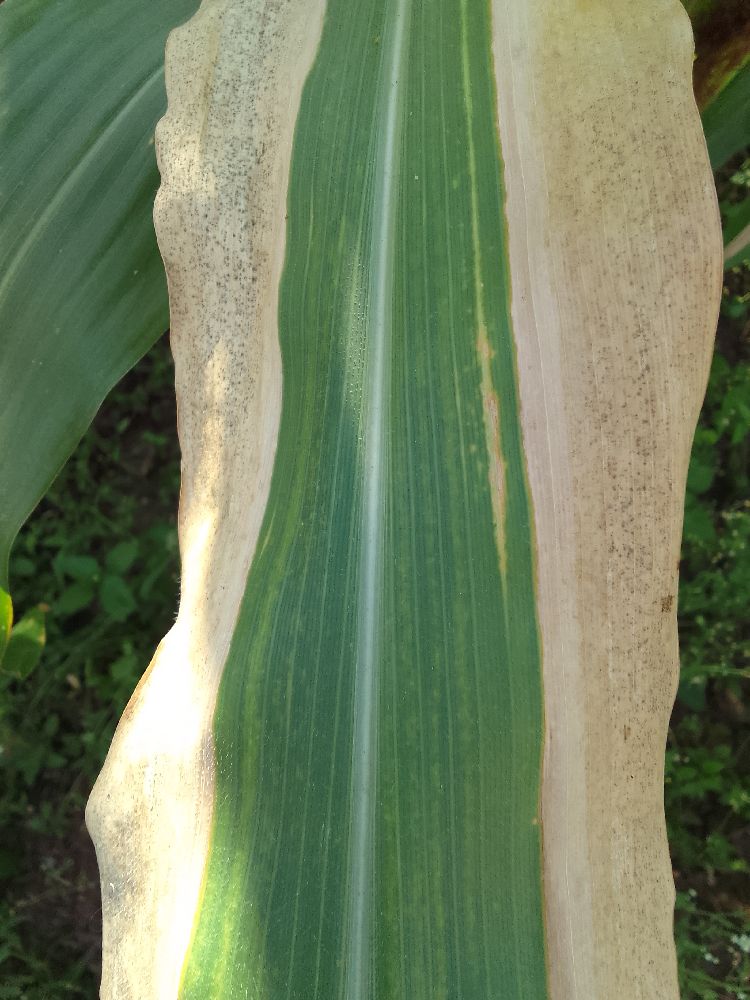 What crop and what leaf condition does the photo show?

maize, maize lethal necrosis
